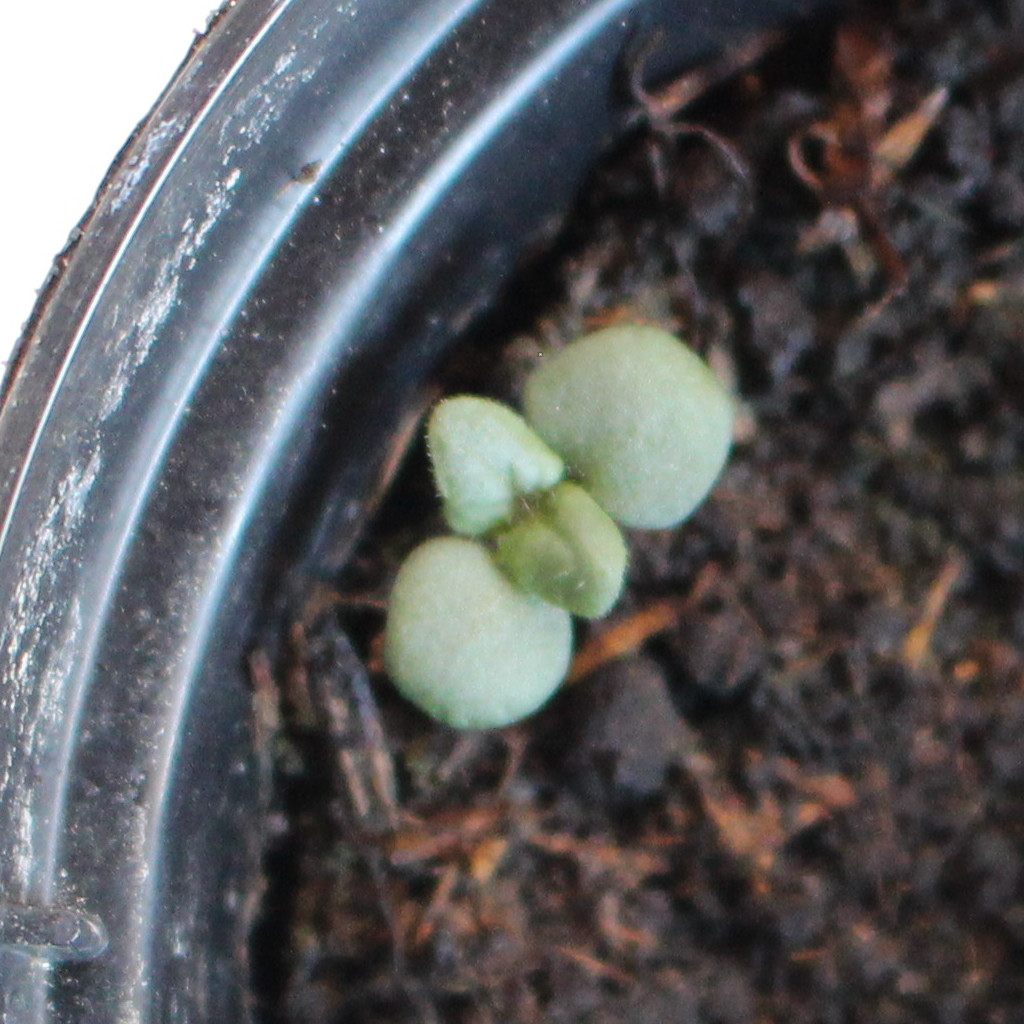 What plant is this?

Veronica persica
